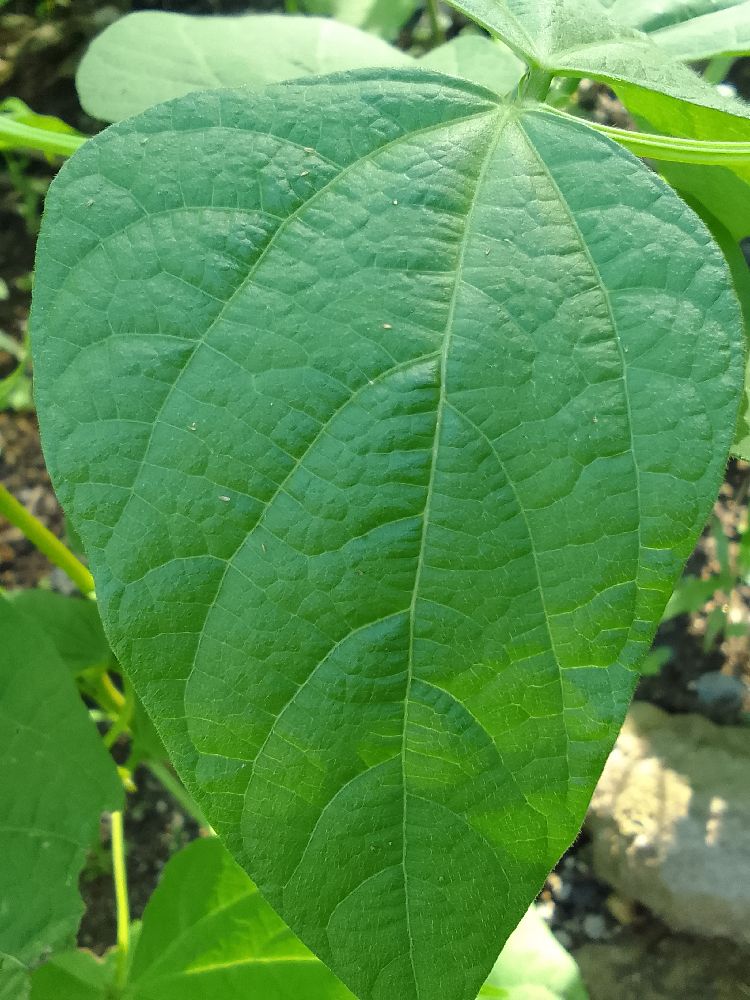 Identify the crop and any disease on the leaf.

common bean, healthy
